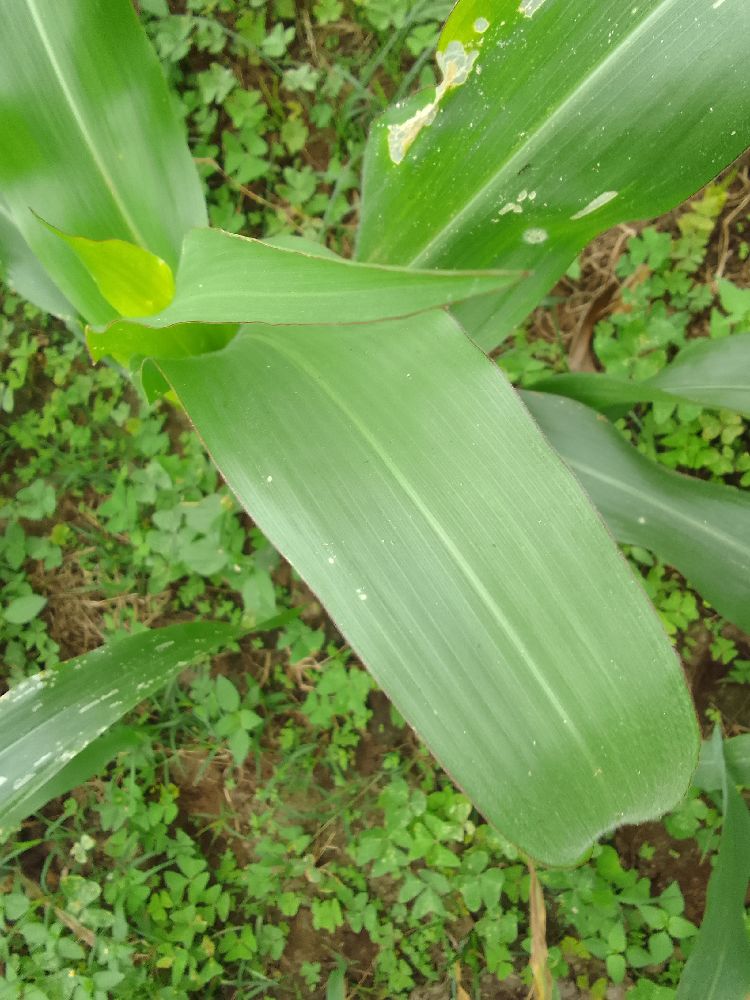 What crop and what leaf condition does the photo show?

maize, healthy
